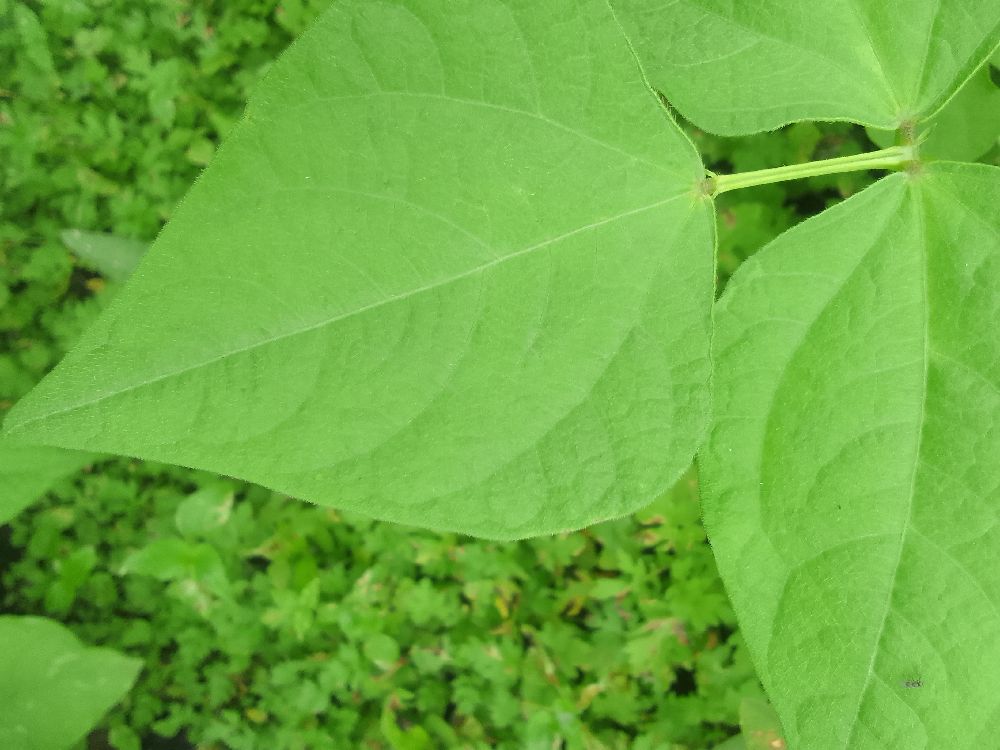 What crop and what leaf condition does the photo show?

common bean, healthy
